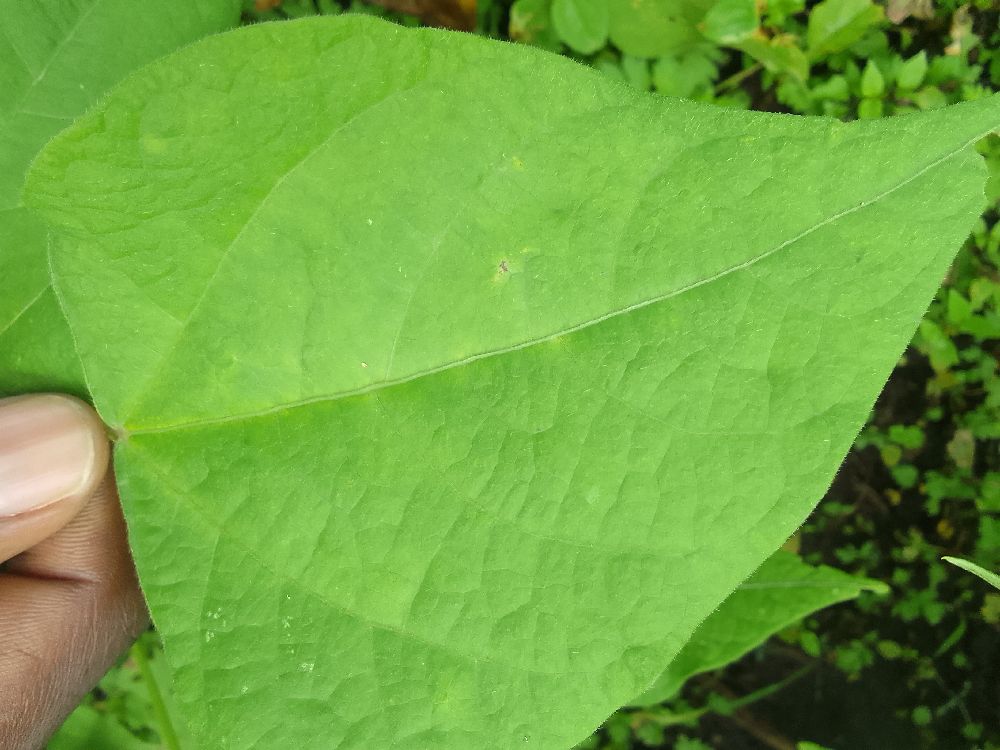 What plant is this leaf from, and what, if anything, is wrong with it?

common bean, healthy
